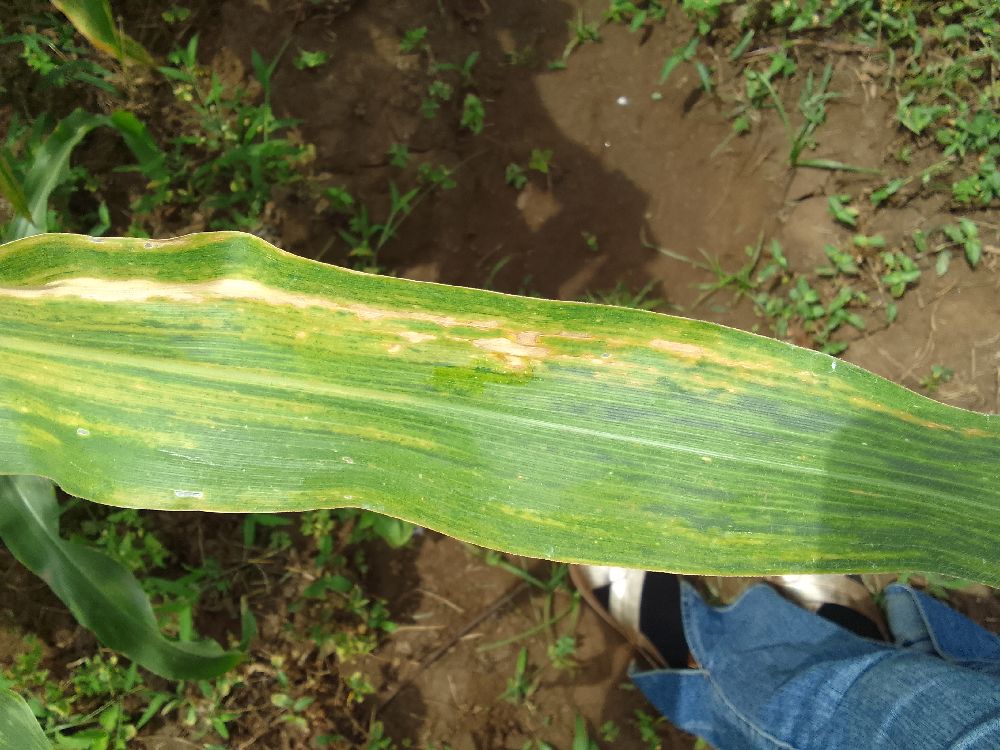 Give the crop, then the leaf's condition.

maize, maize lethal necrosis
